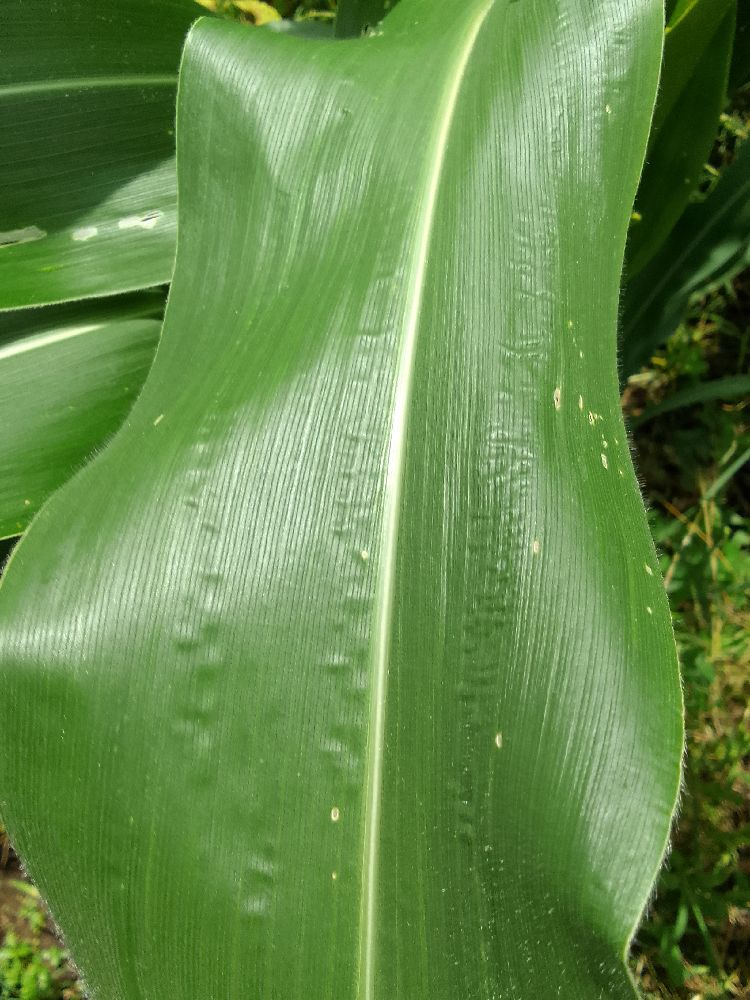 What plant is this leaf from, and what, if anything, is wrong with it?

maize, healthy
